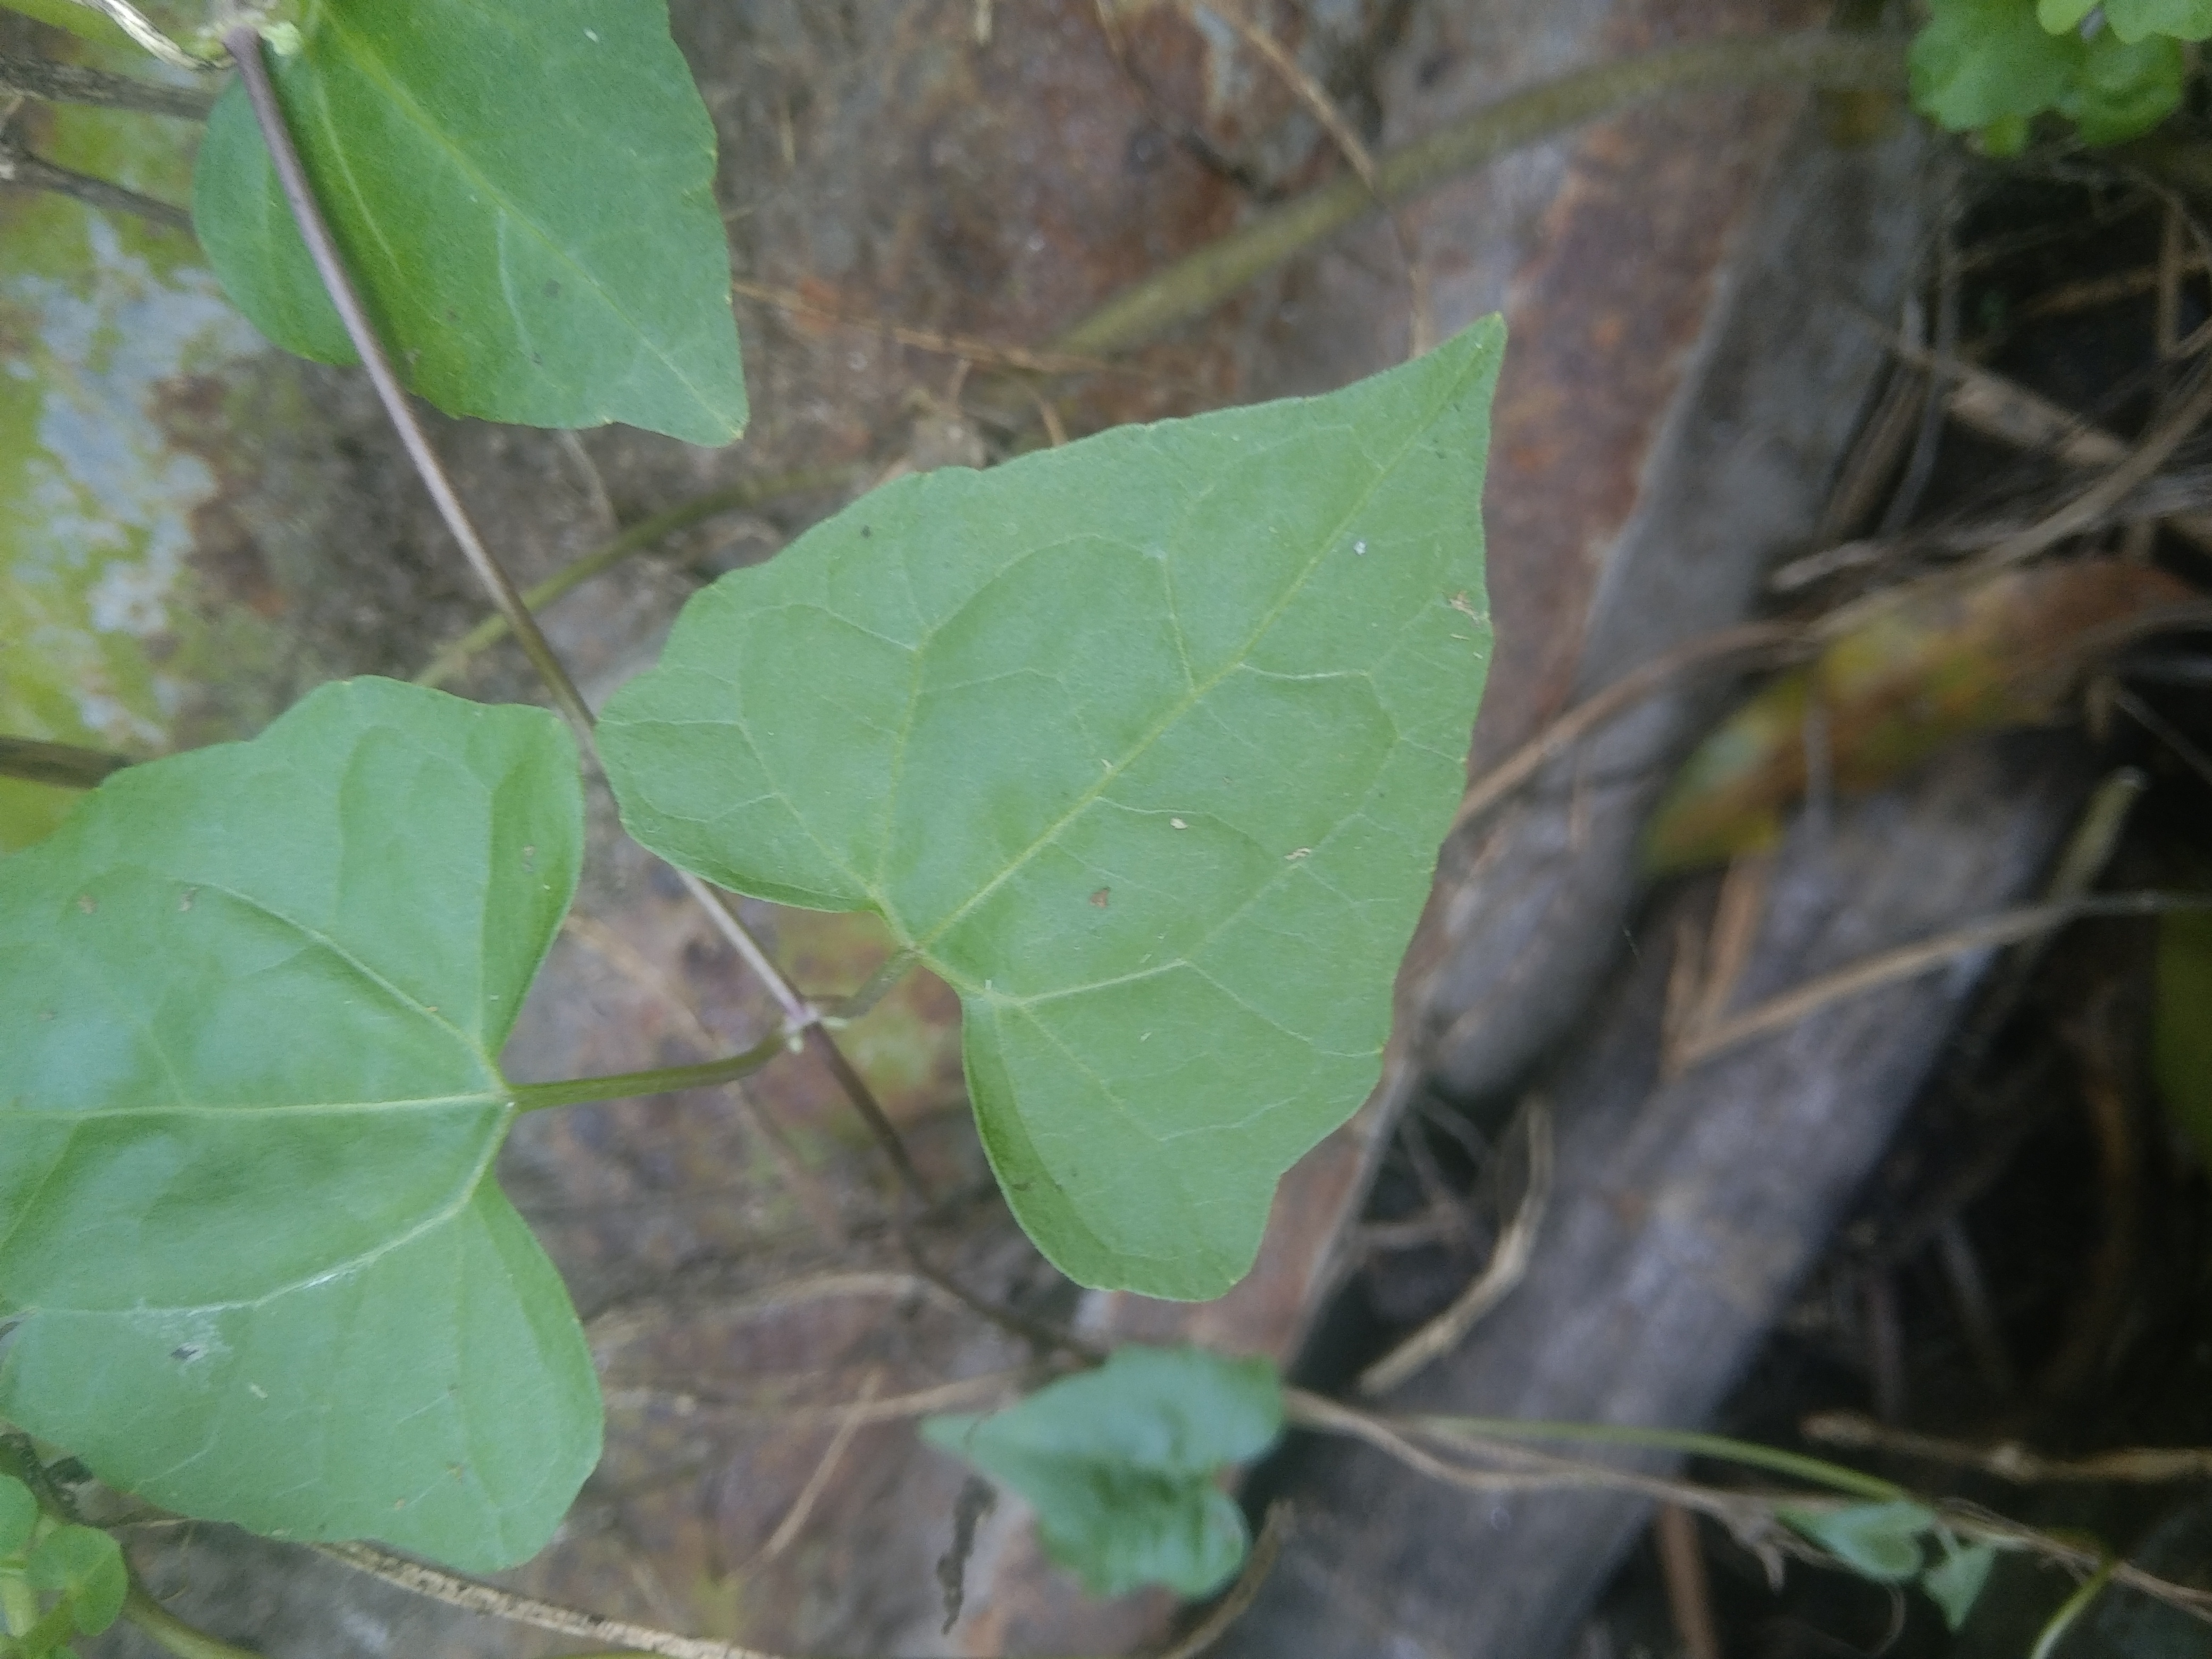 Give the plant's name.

bitter vine
